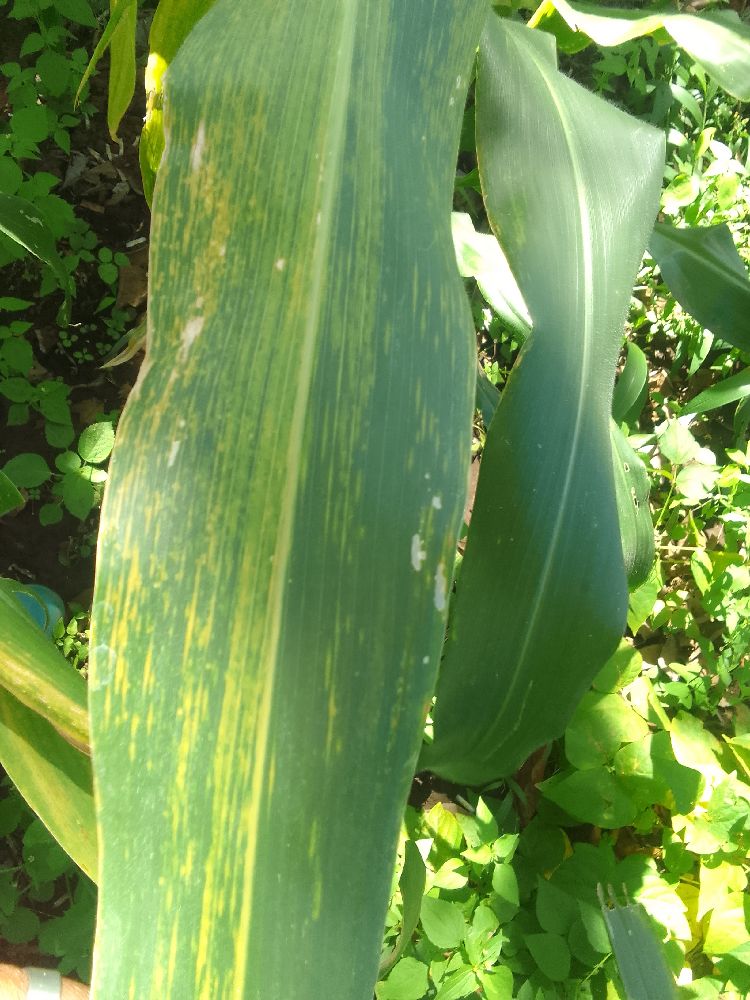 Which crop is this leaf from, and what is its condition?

maize, maize lethal necrosis
